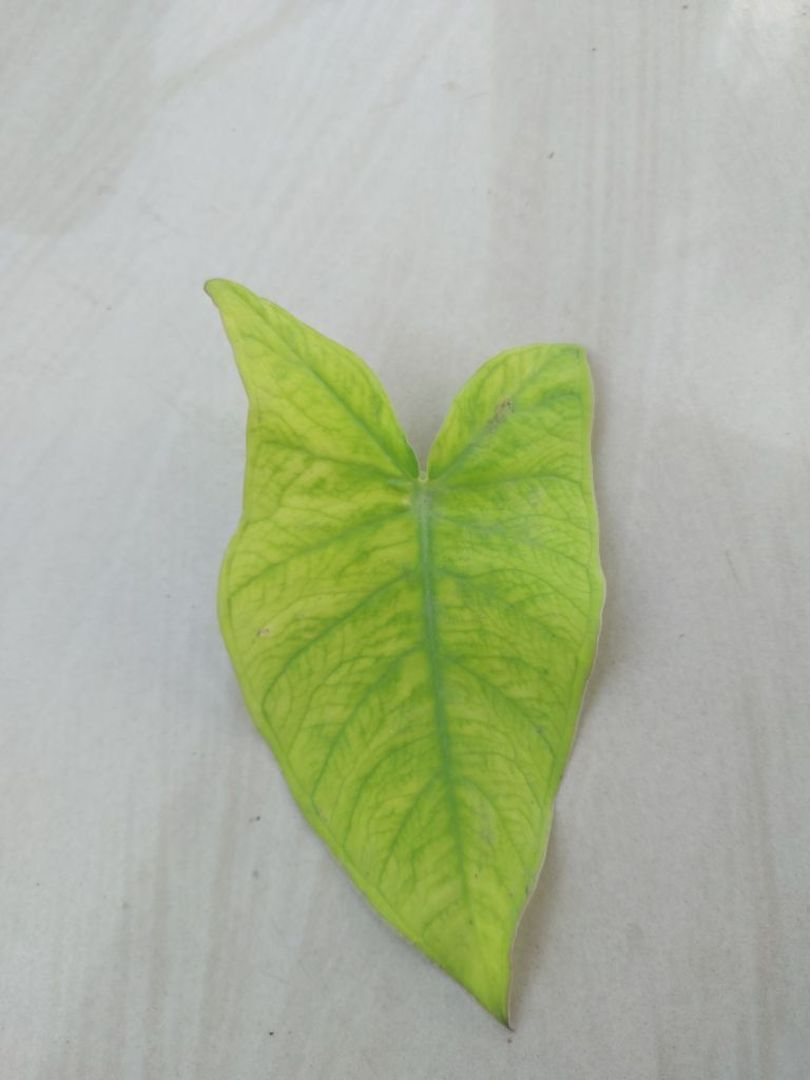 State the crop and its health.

taro, mosaic
